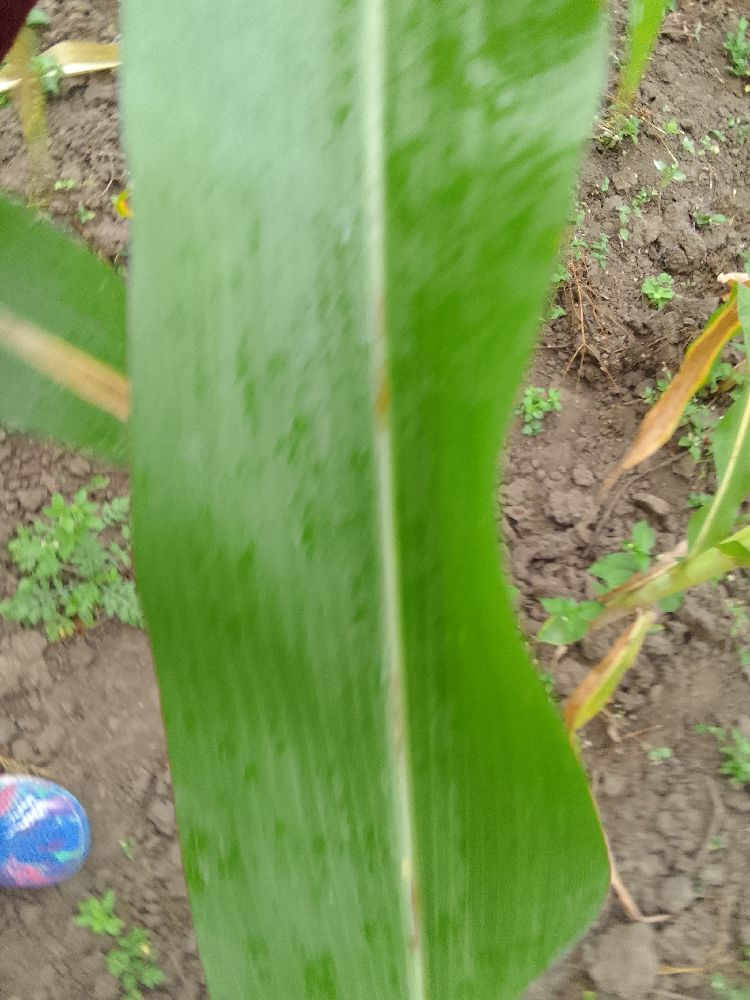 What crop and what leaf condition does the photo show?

maize, healthy
